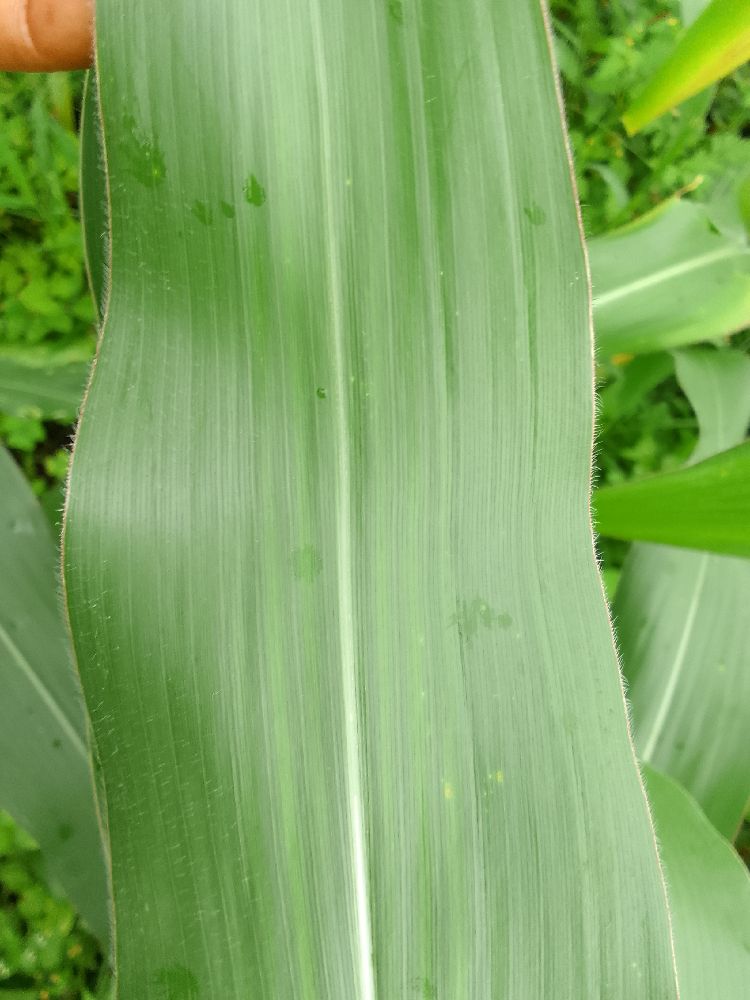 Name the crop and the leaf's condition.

maize, healthy
